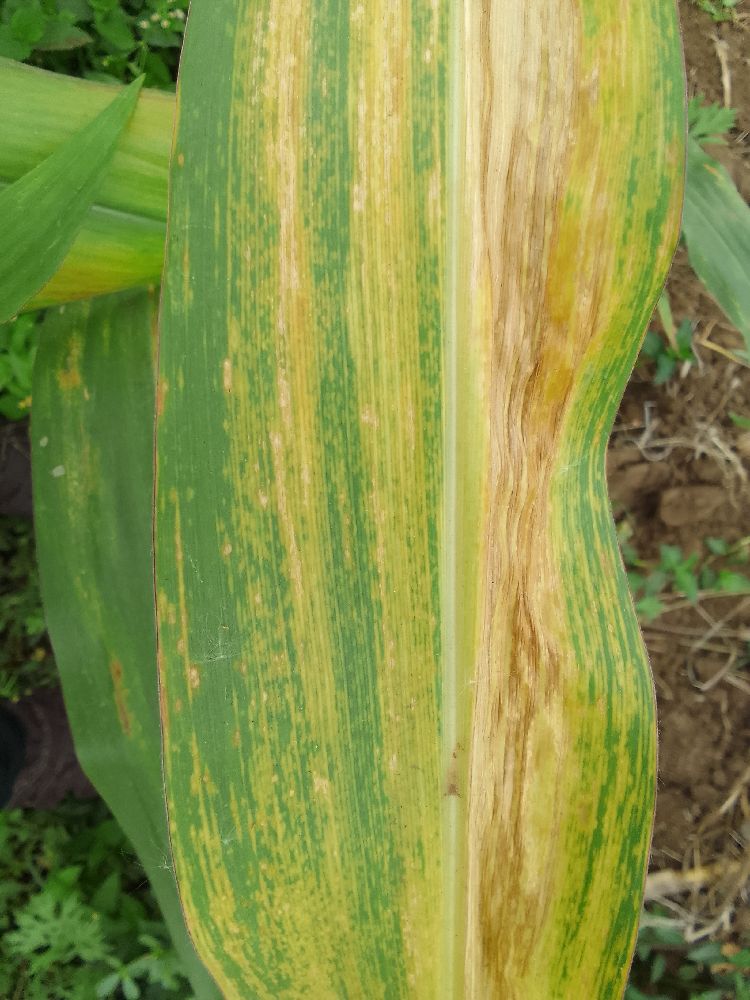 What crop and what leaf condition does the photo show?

maize, maize lethal necrosis
